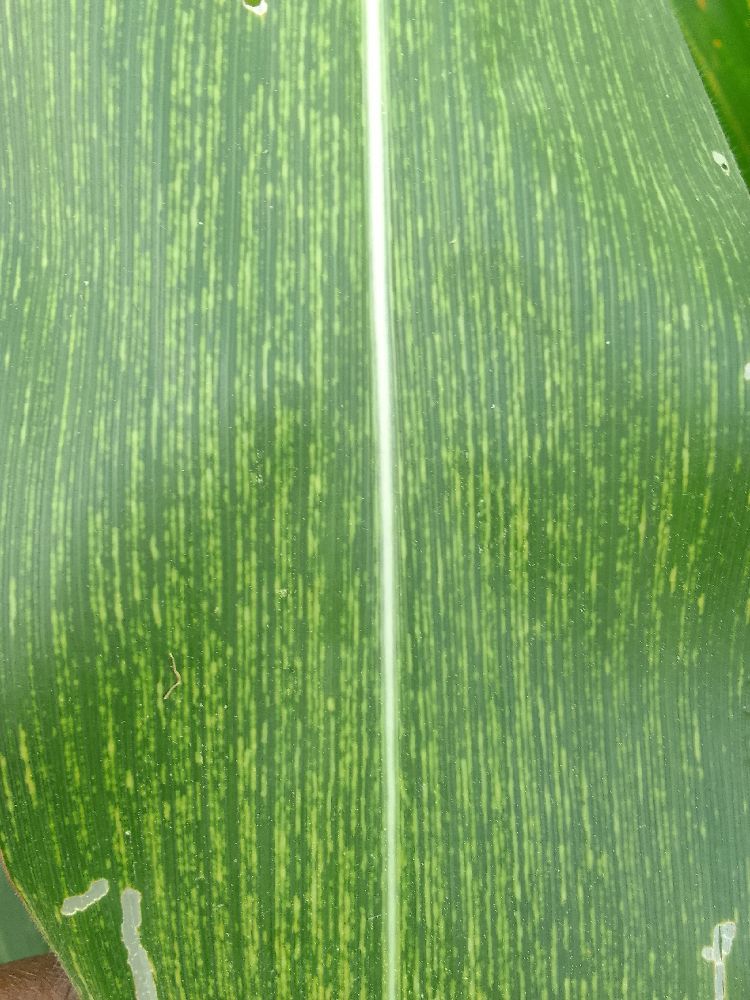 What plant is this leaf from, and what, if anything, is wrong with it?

maize, maize streak virus
